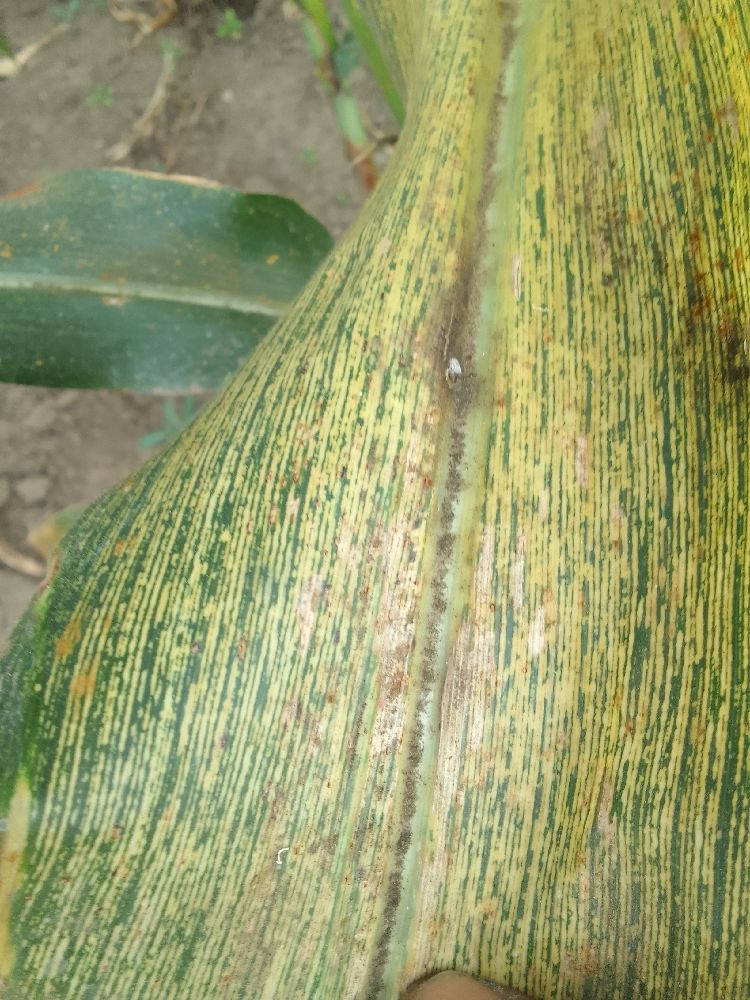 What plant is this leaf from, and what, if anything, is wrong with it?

maize, maize streak virus
